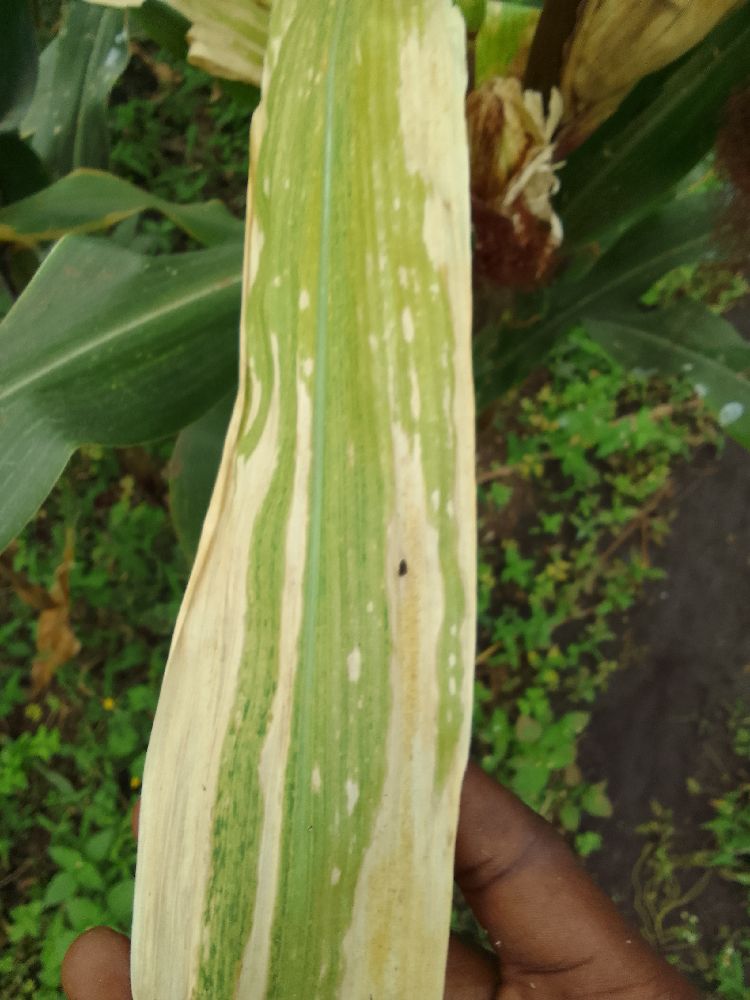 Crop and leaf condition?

maize, maize lethal necrosis
